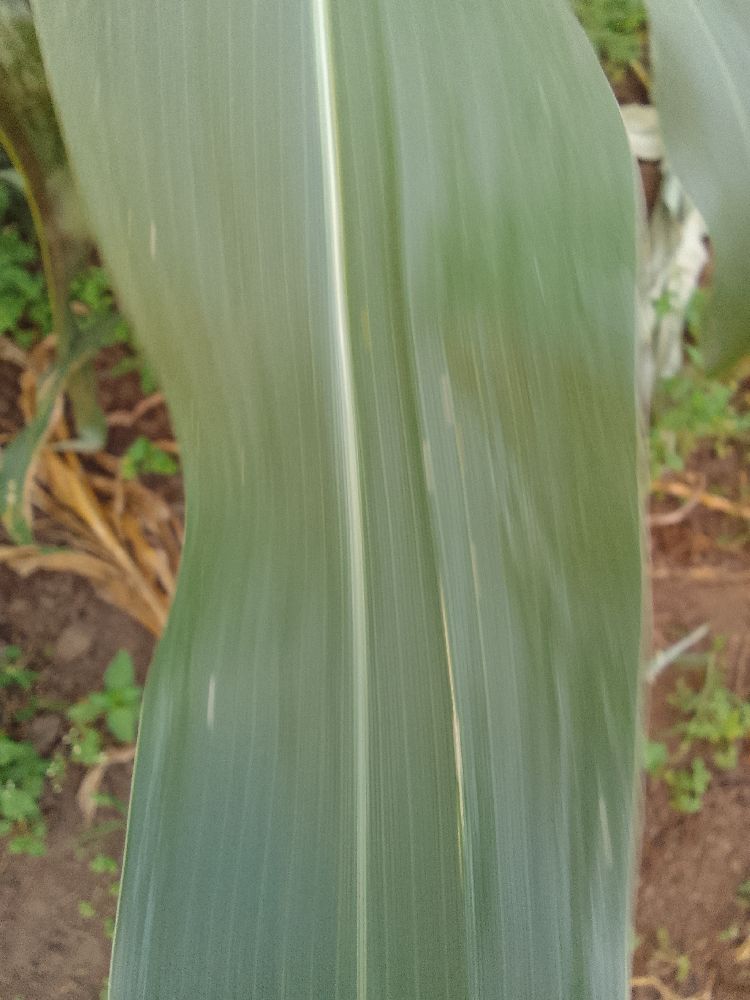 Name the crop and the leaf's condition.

maize, healthy
